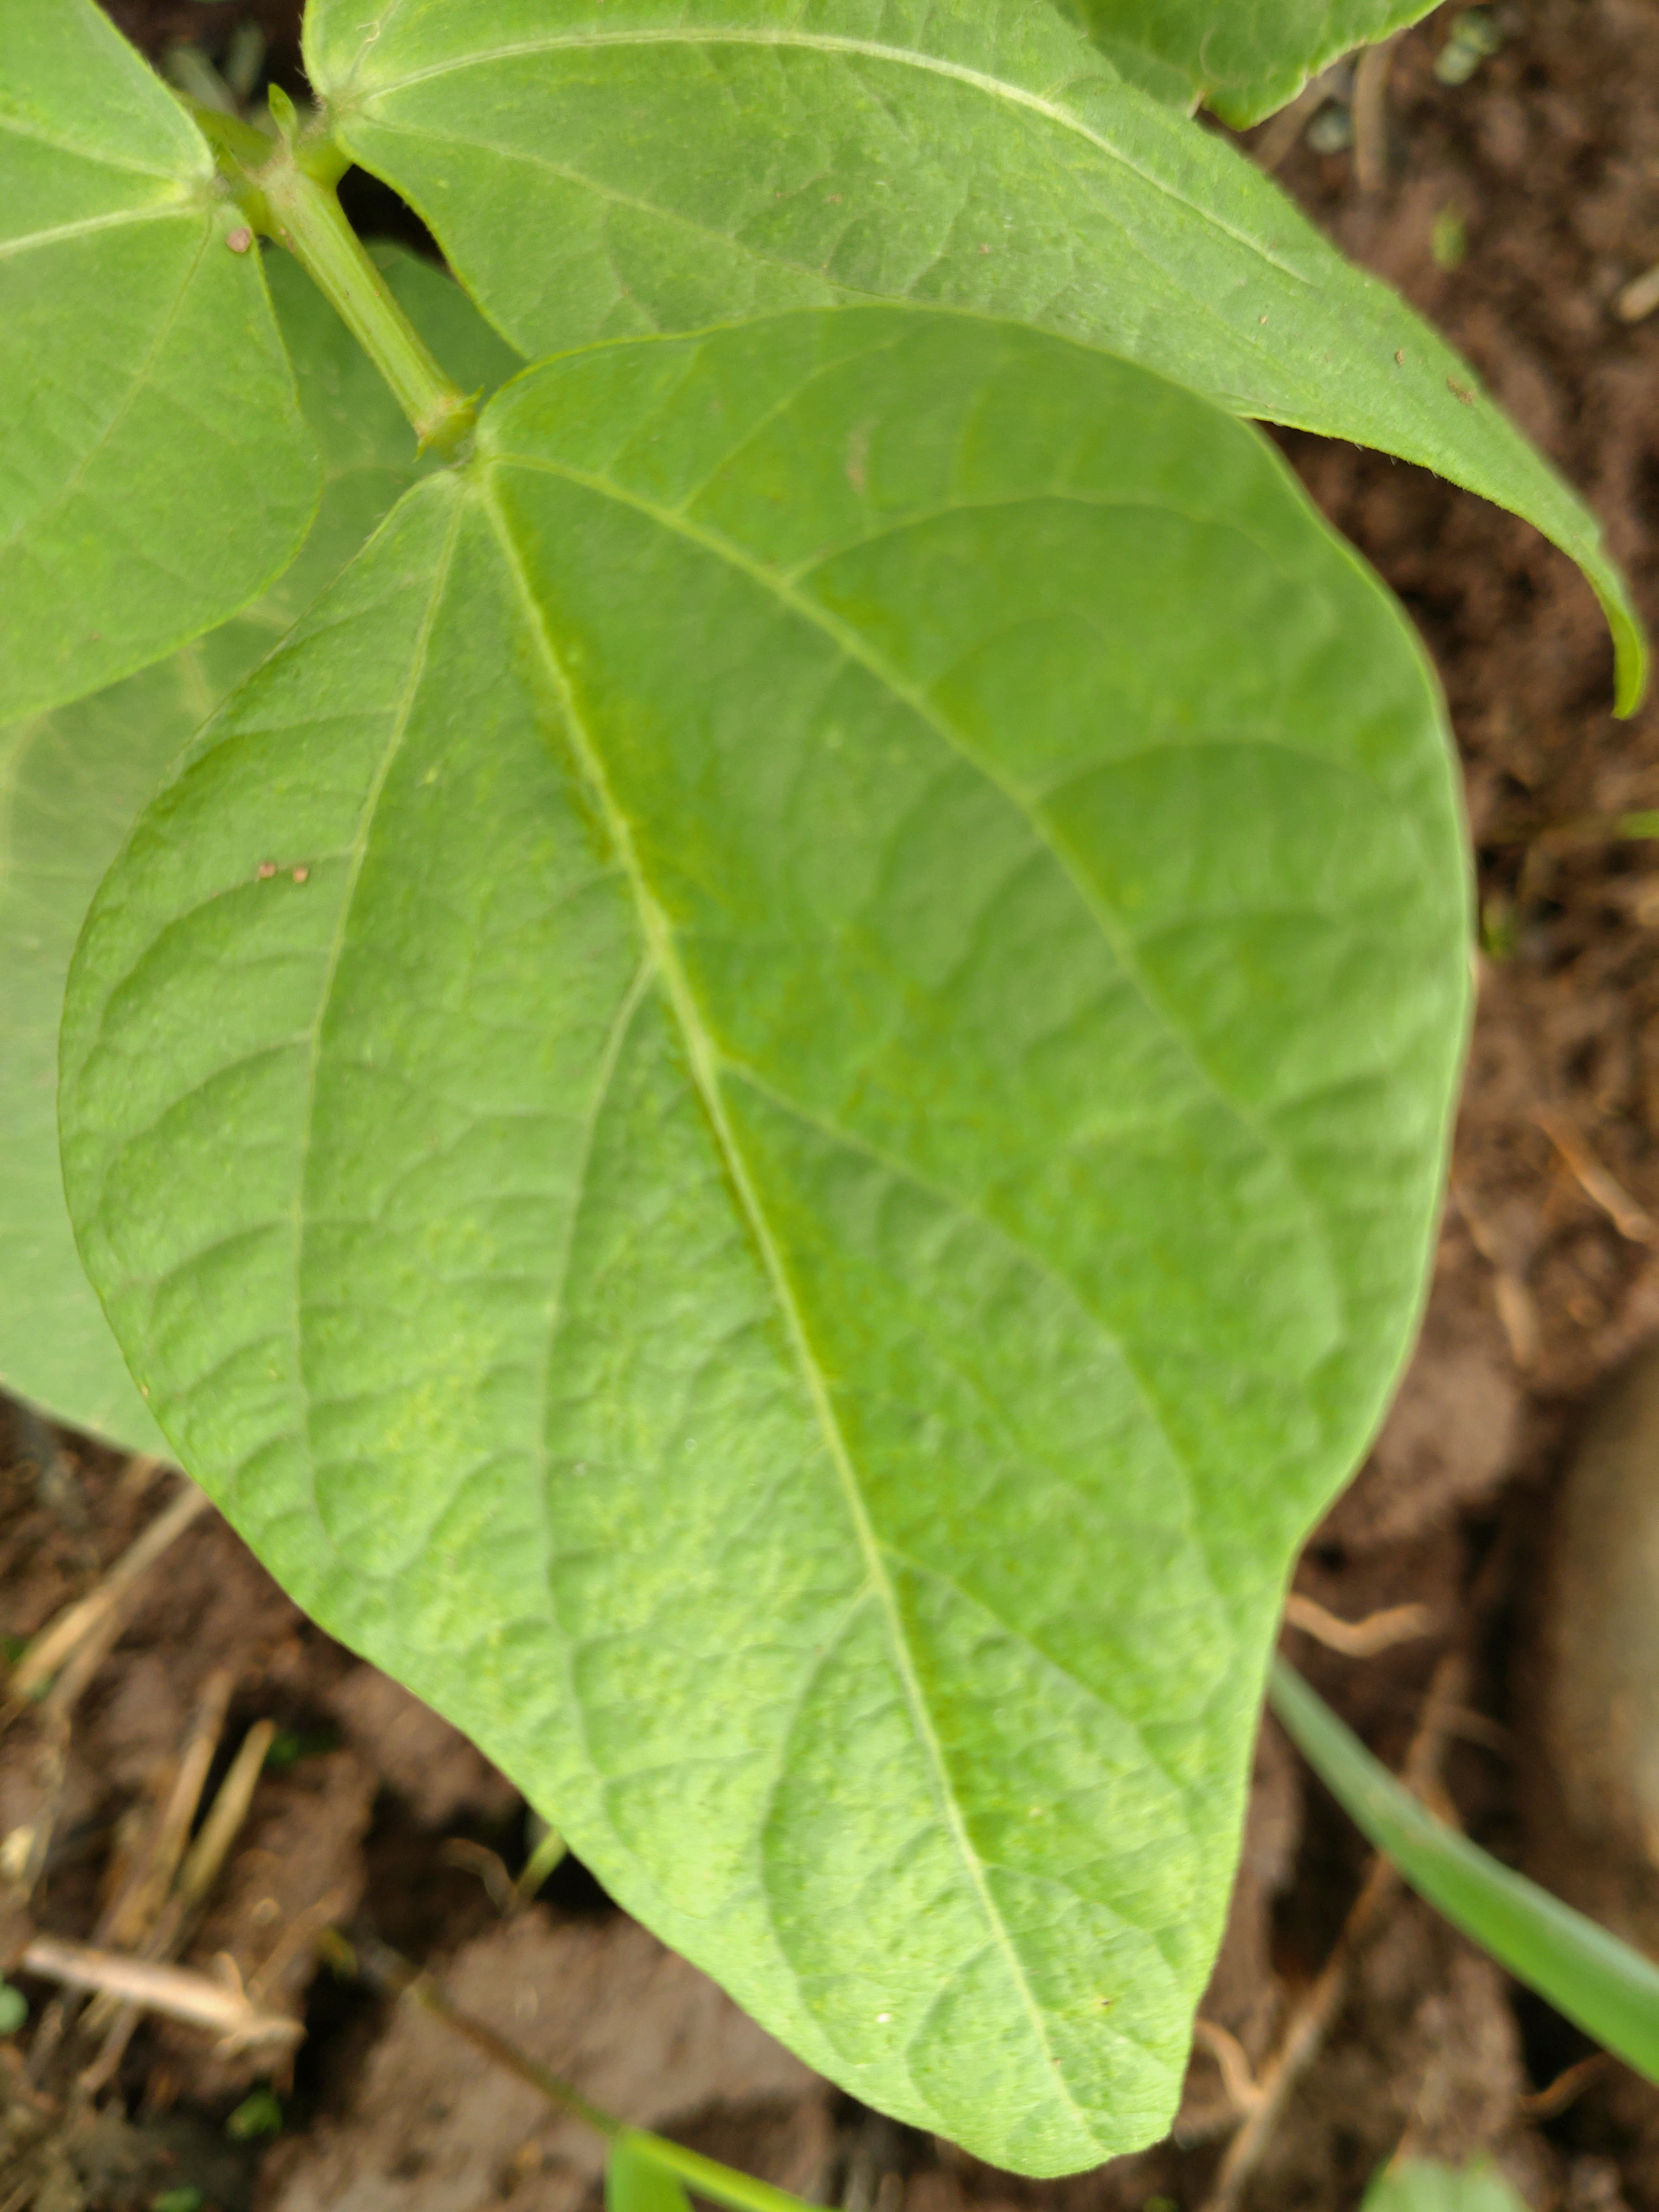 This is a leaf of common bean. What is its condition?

healthy
